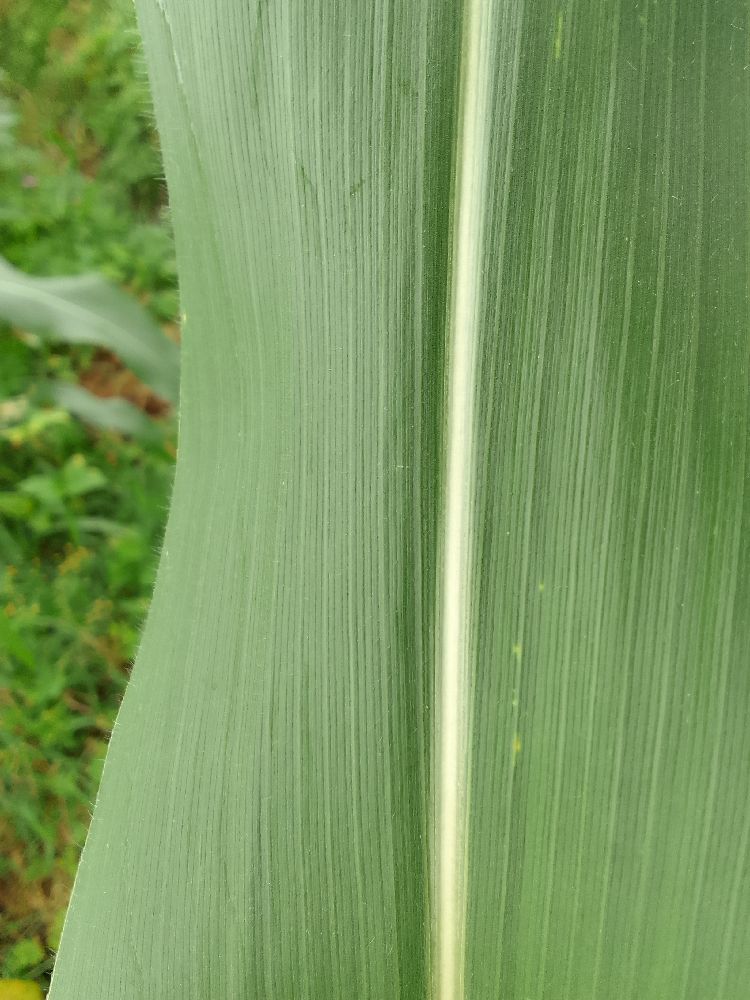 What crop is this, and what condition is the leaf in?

maize, healthy
